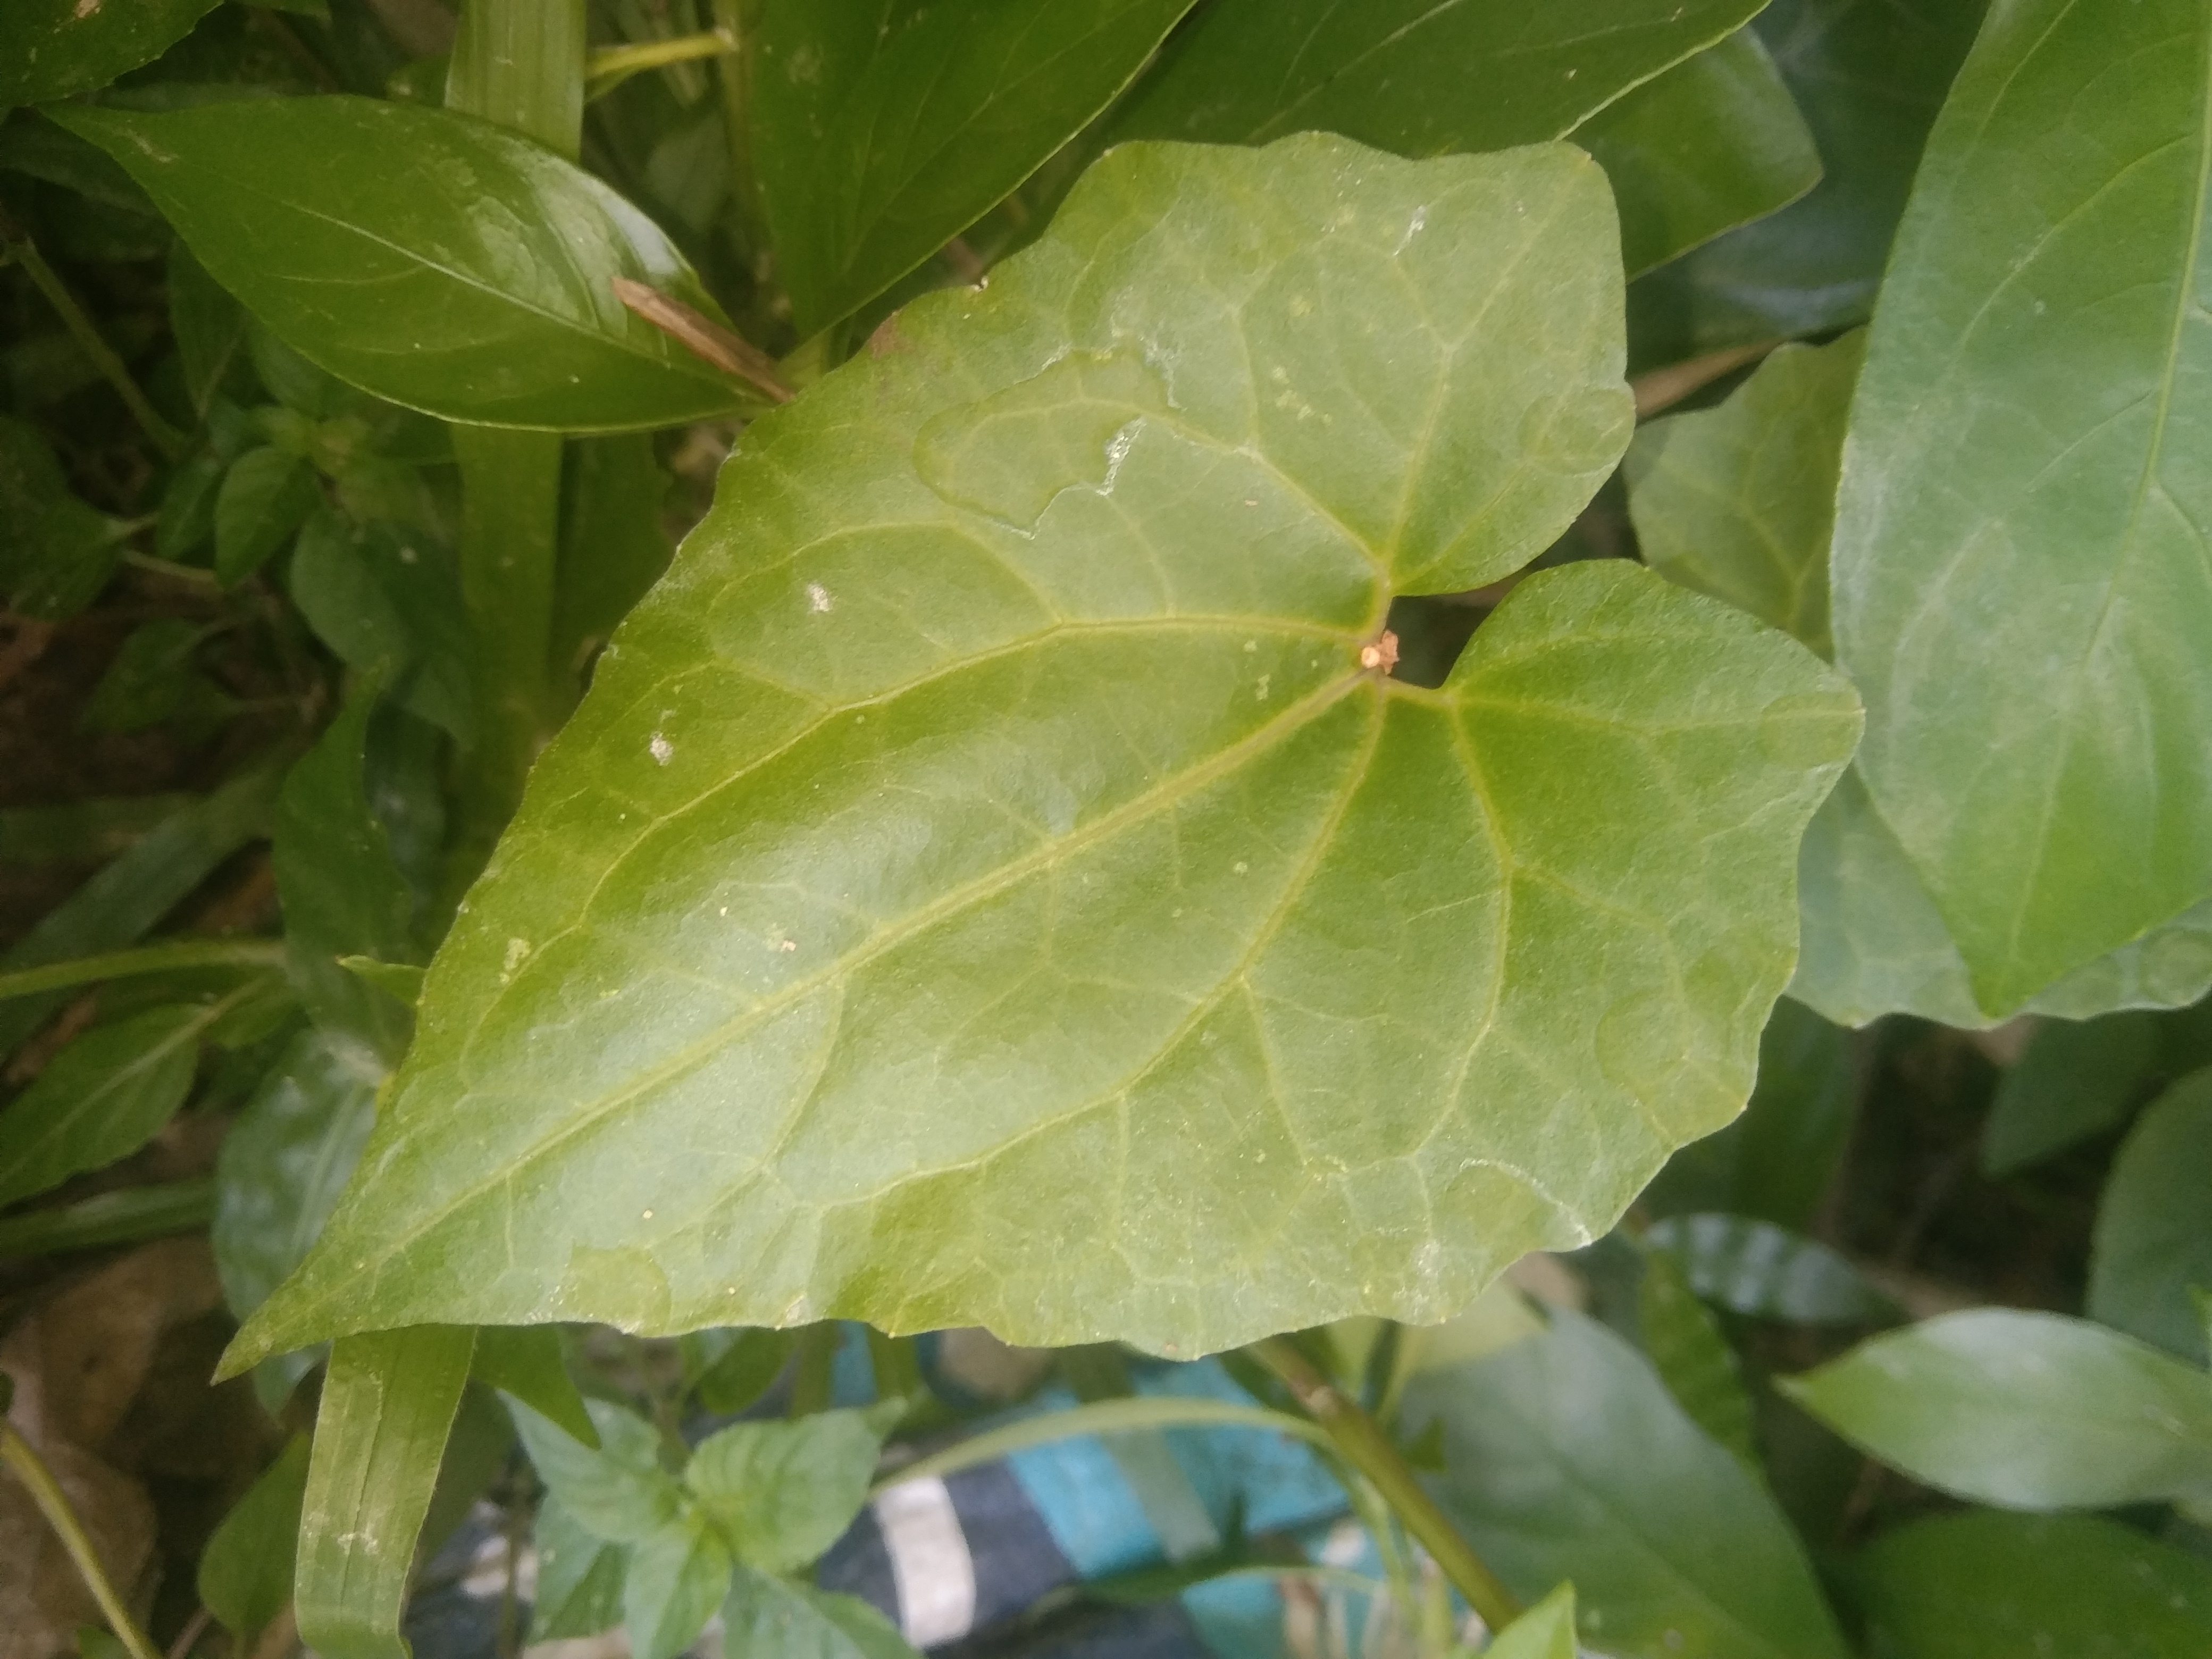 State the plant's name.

bitter vine
